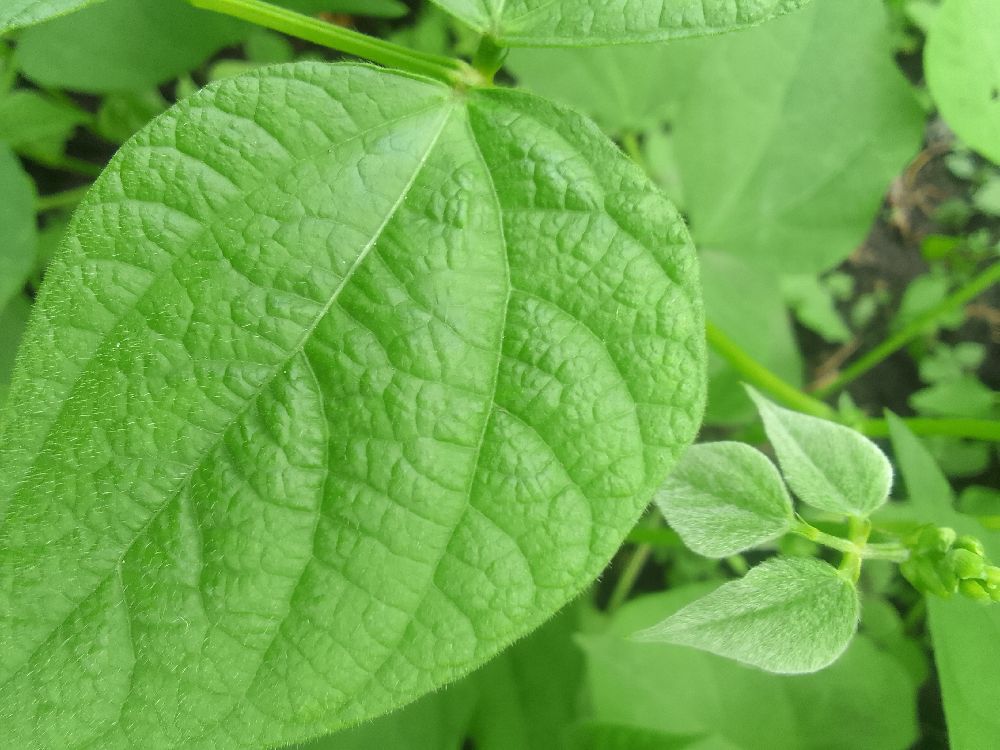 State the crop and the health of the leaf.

common bean, healthy
